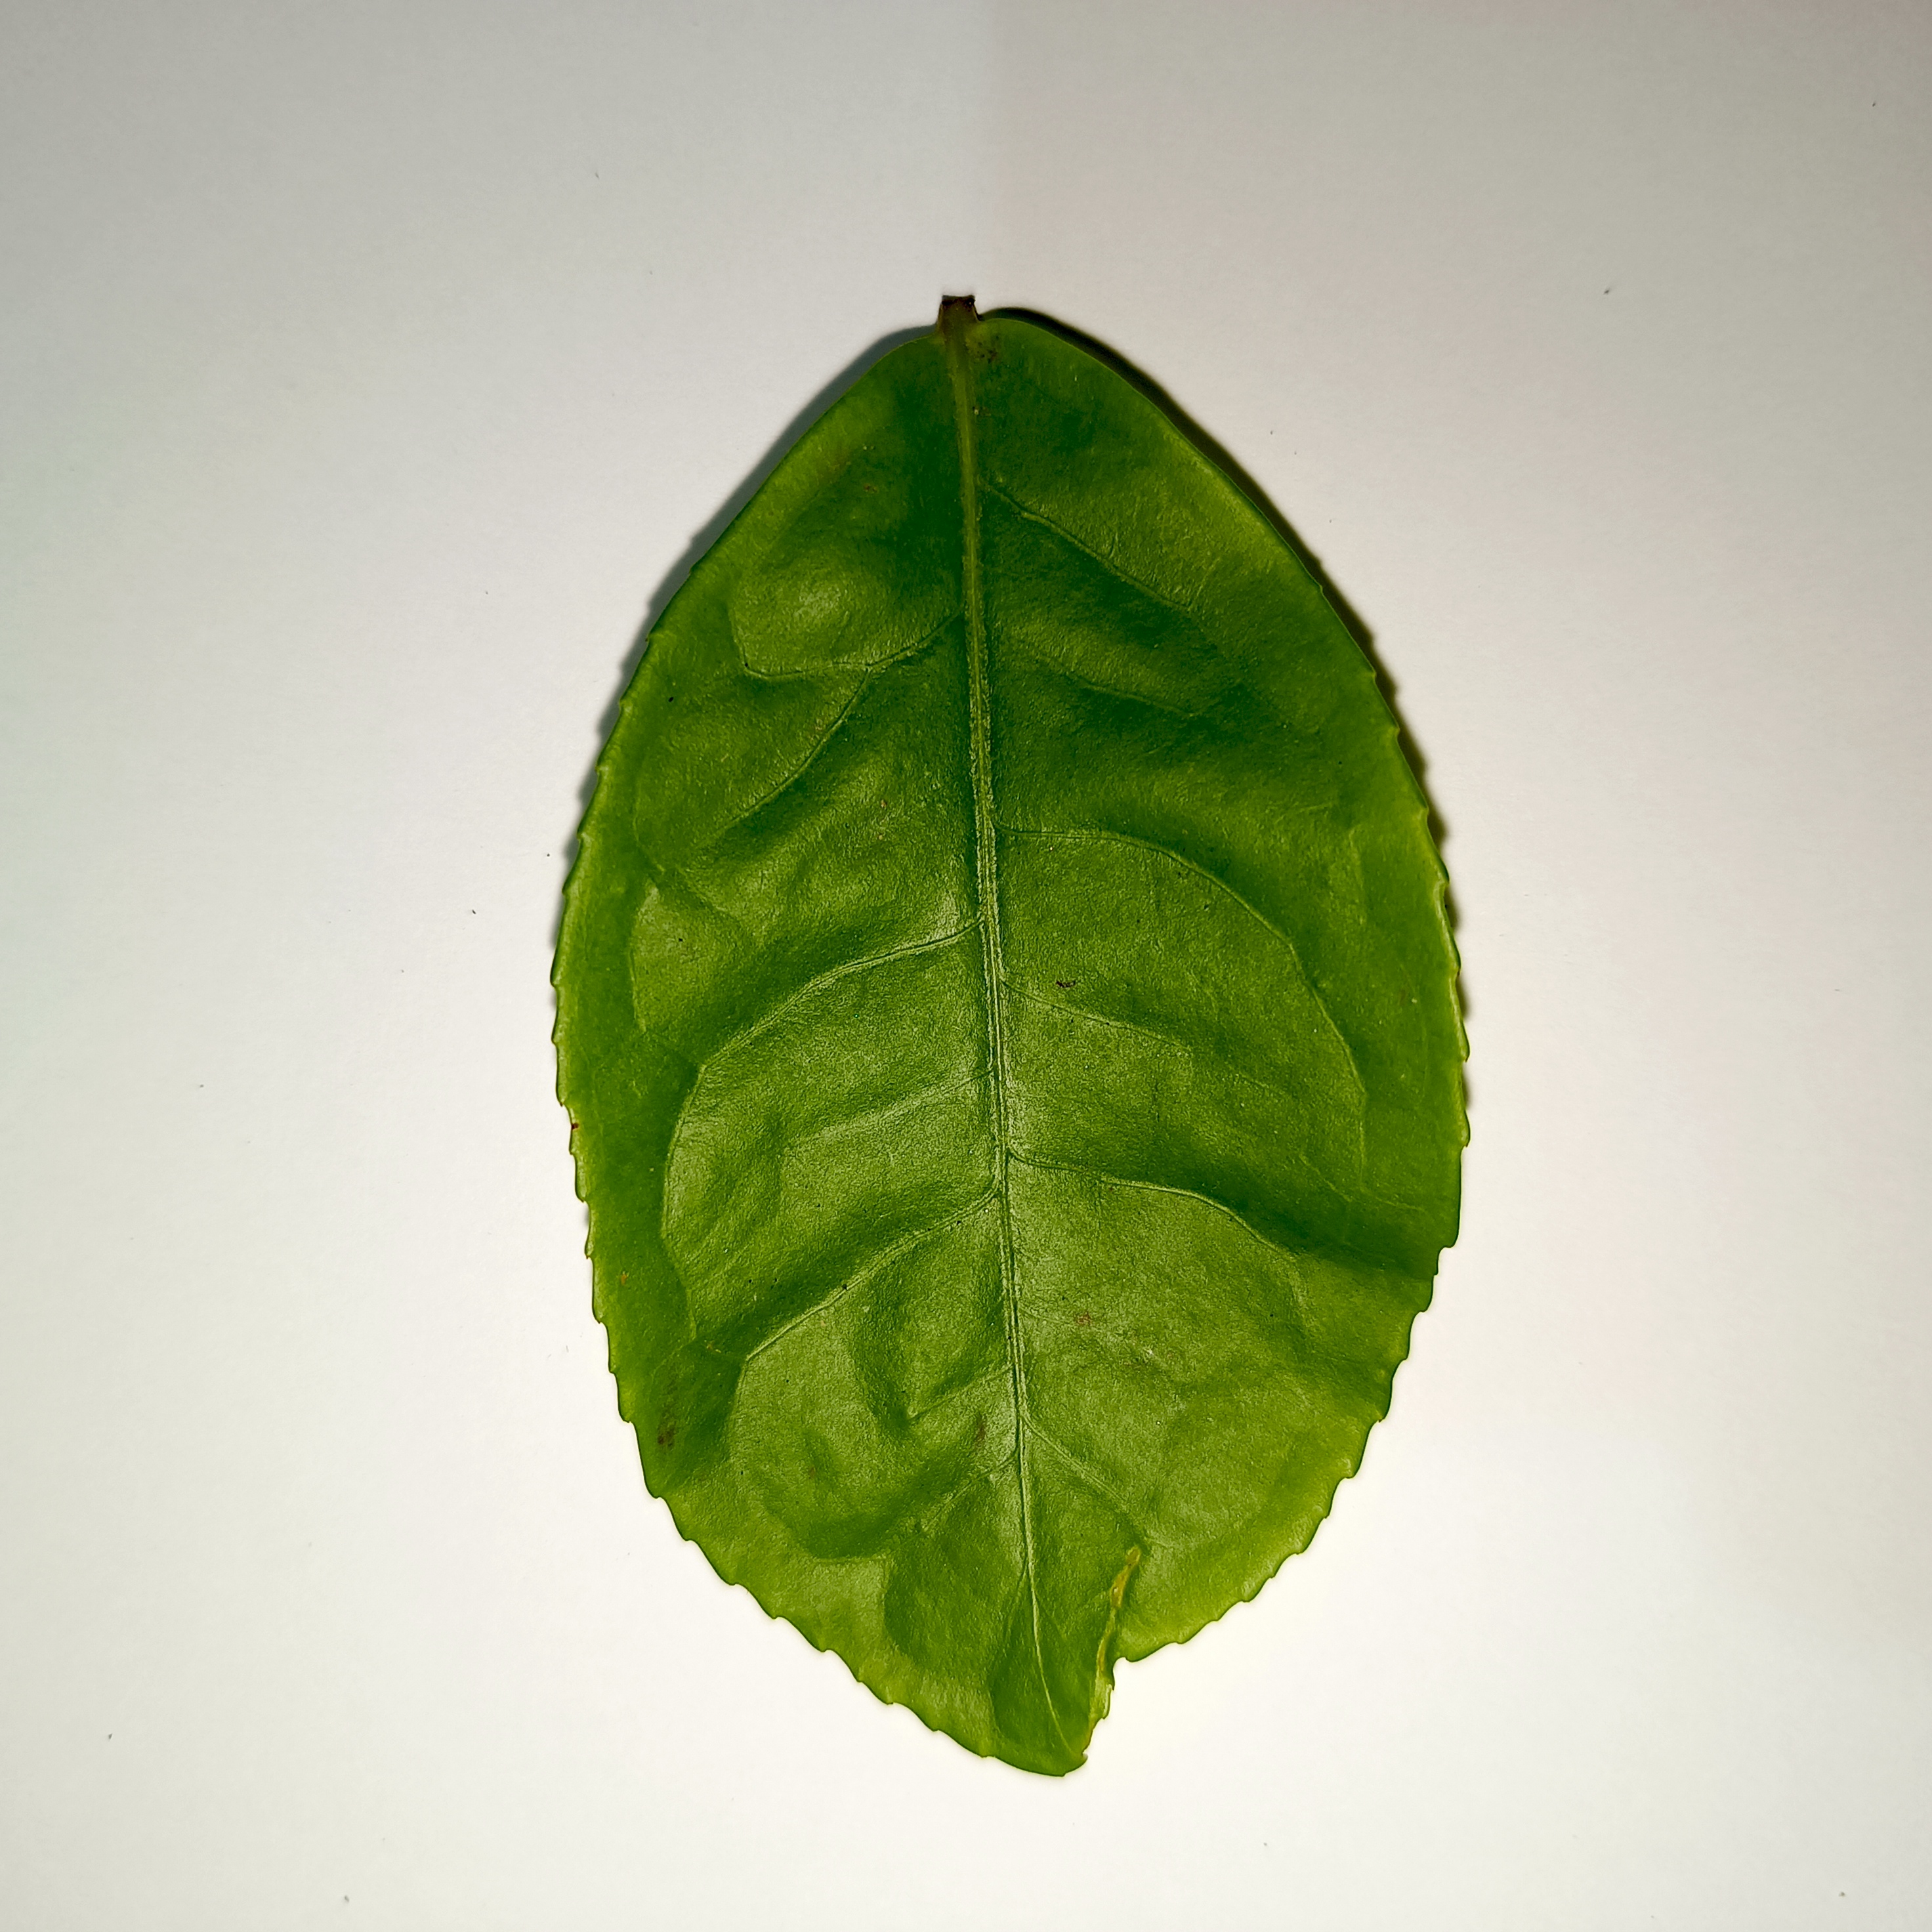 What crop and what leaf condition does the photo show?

tea, healthy
